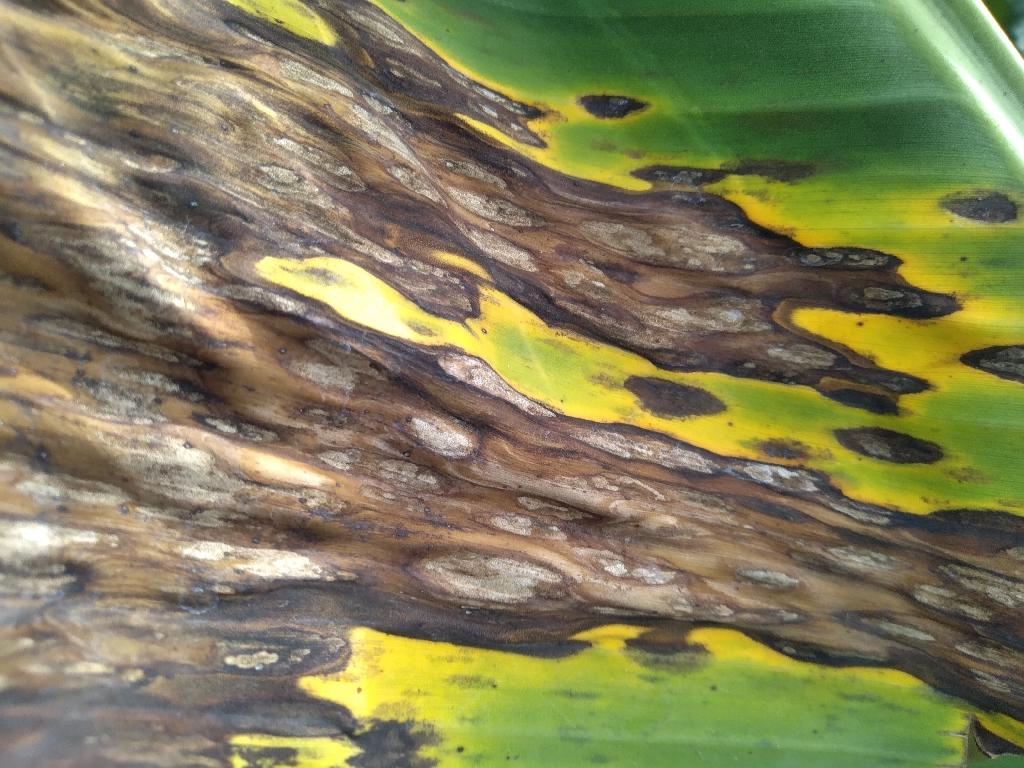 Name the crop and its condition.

banana, black sigatoka
